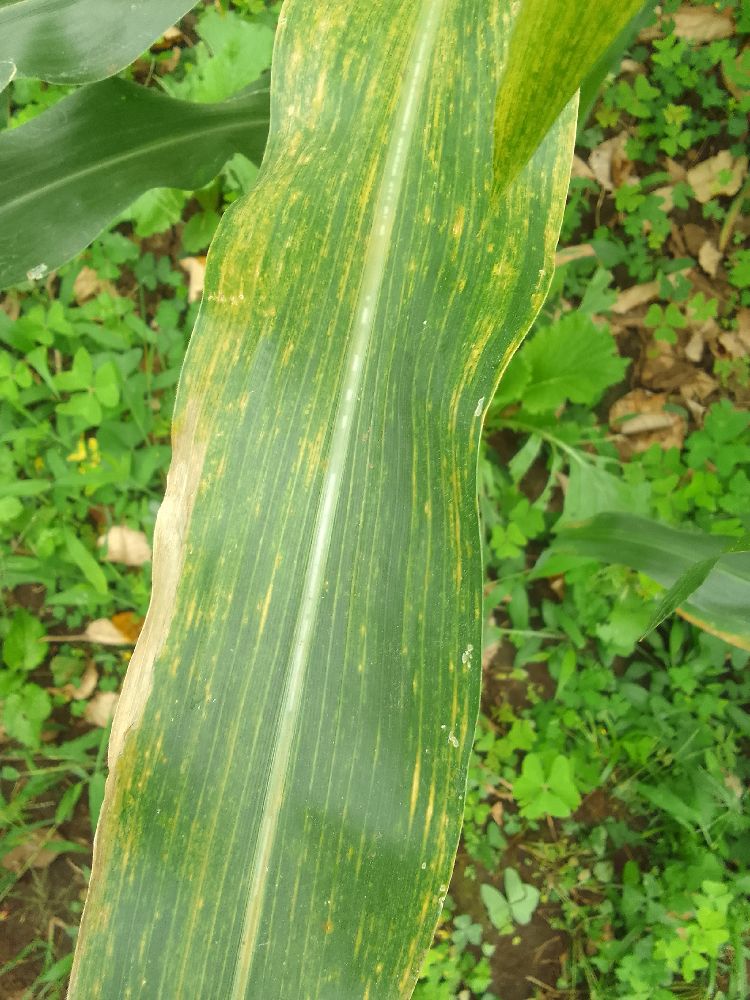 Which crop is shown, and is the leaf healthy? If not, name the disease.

maize, maize lethal necrosis
